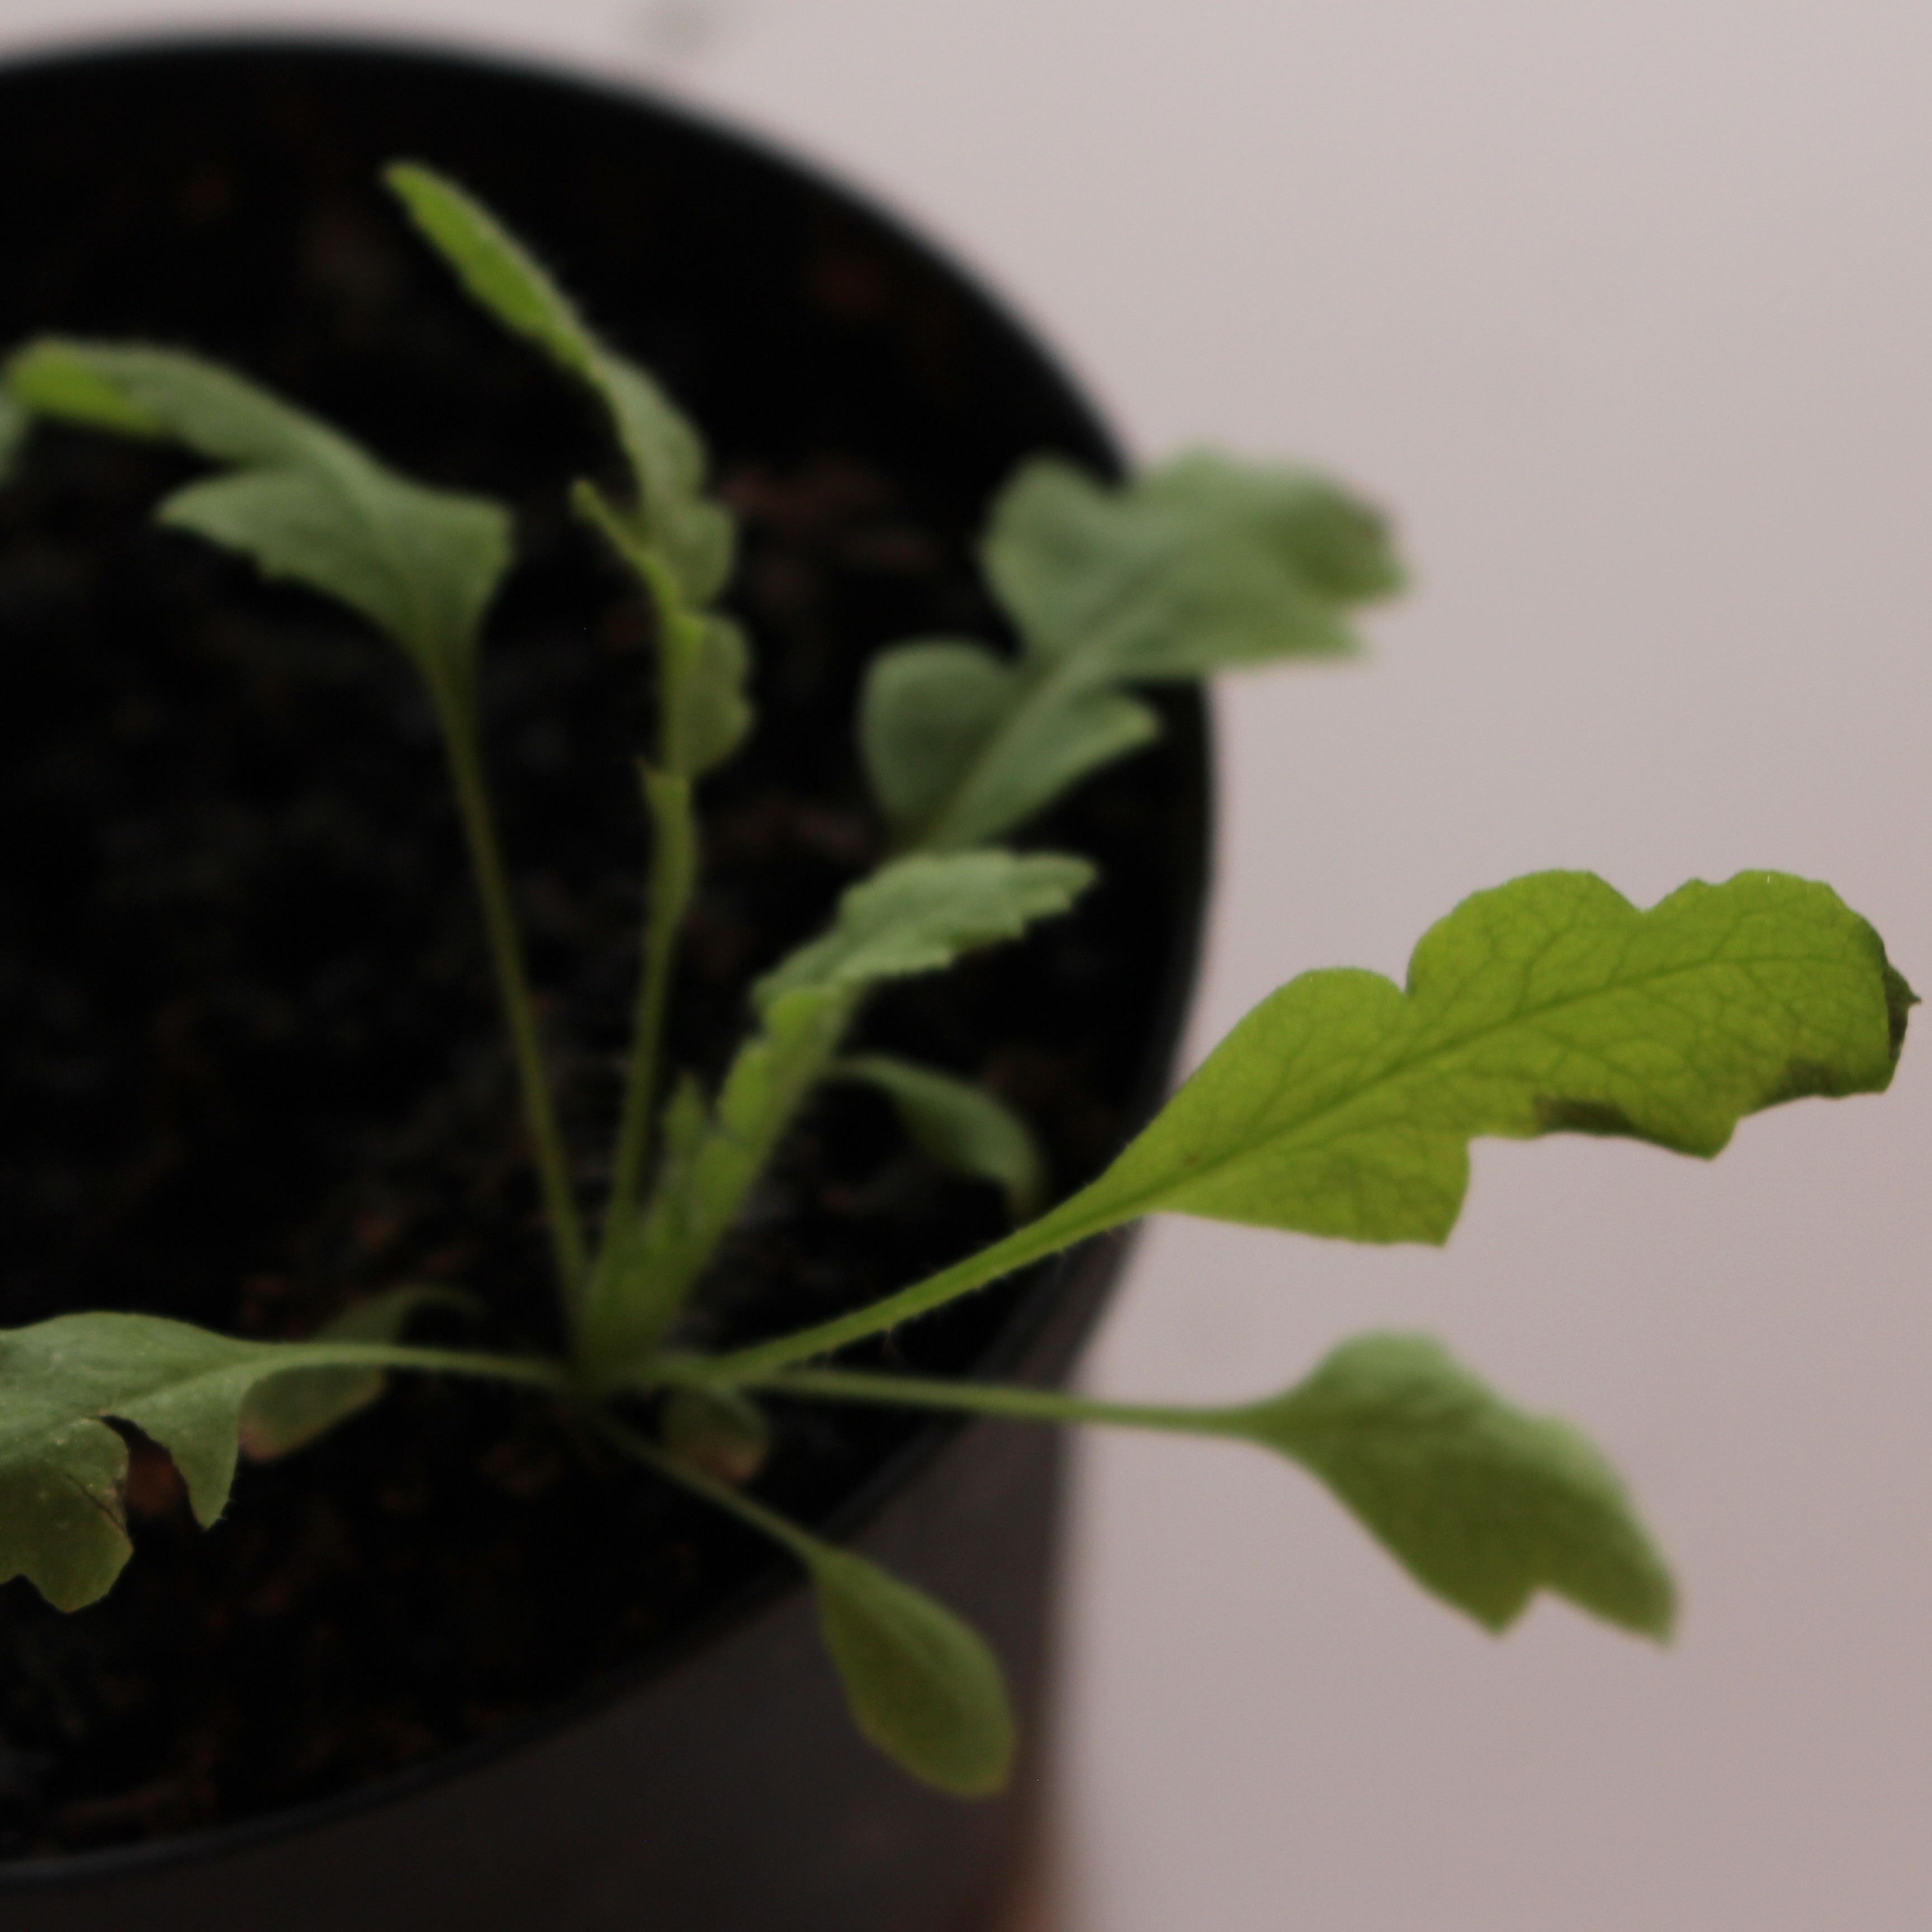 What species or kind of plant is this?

Papaver rhoeas
